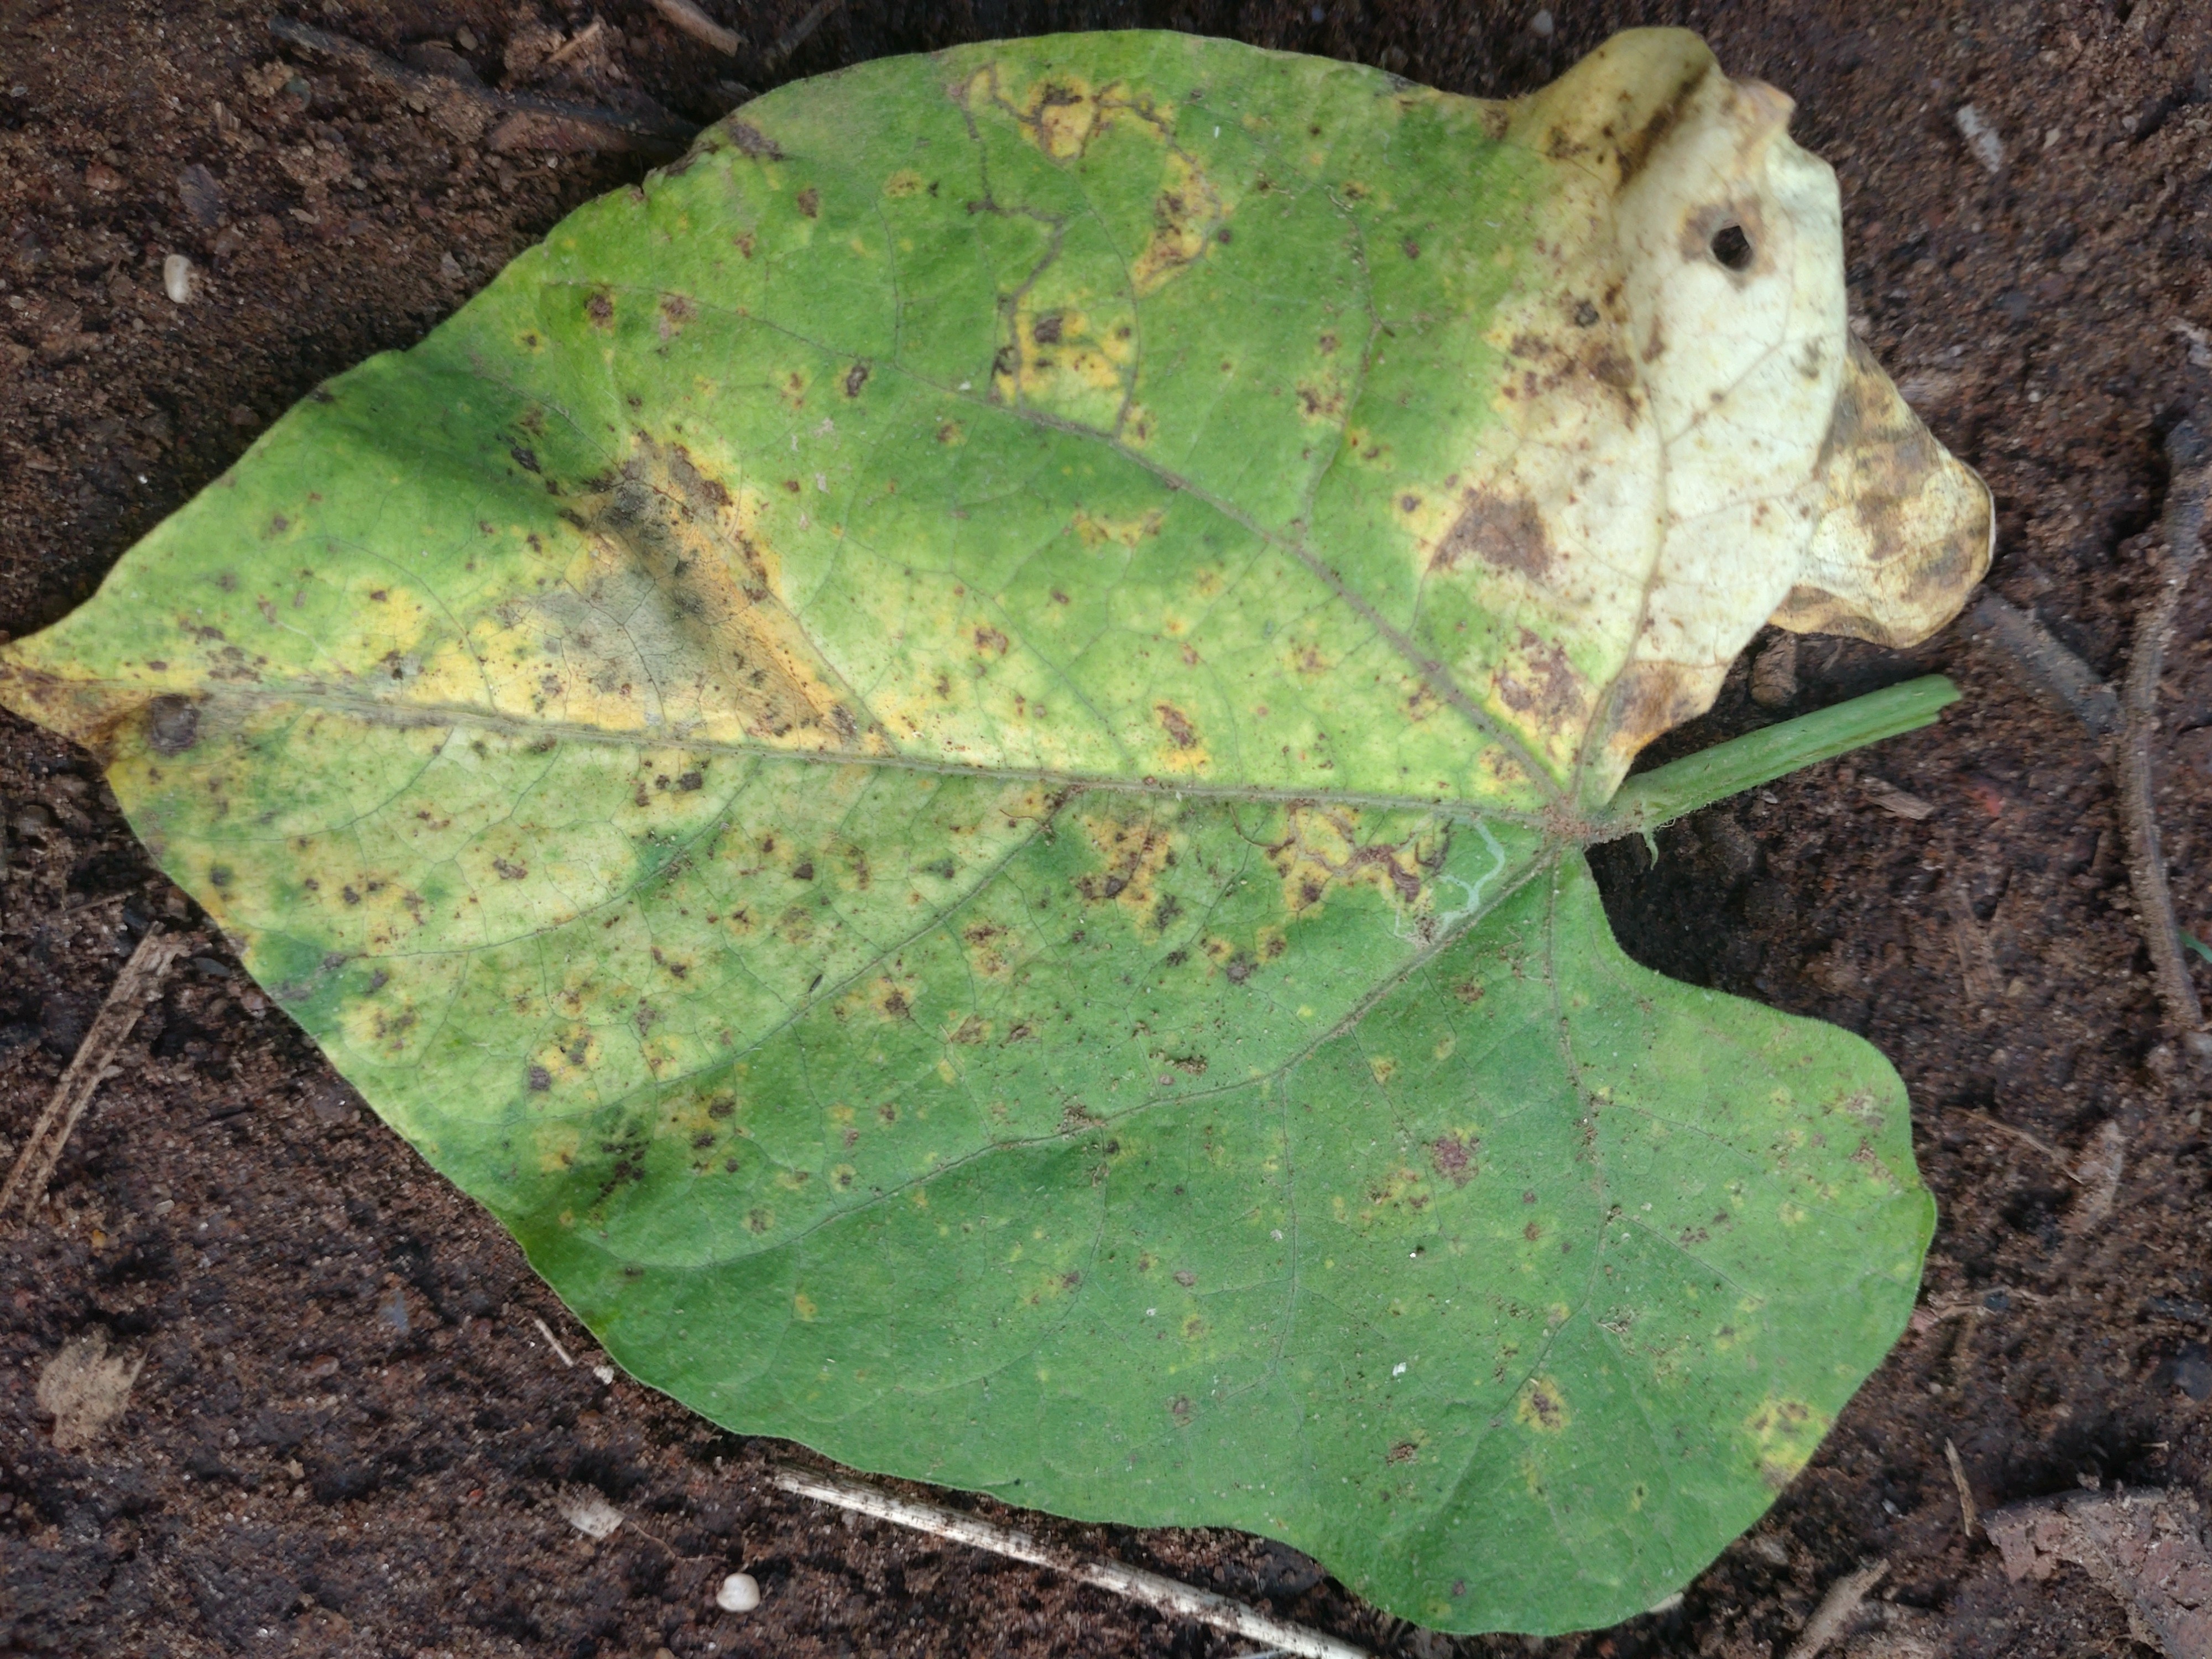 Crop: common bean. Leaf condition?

rust
